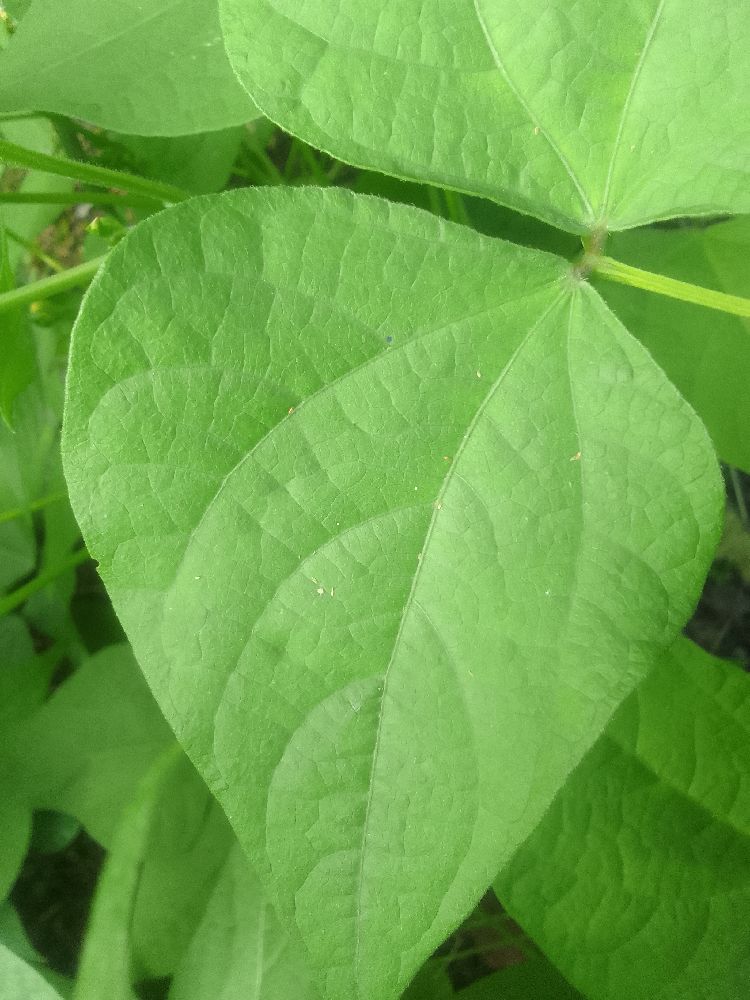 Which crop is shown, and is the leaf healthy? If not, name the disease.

common bean, healthy
